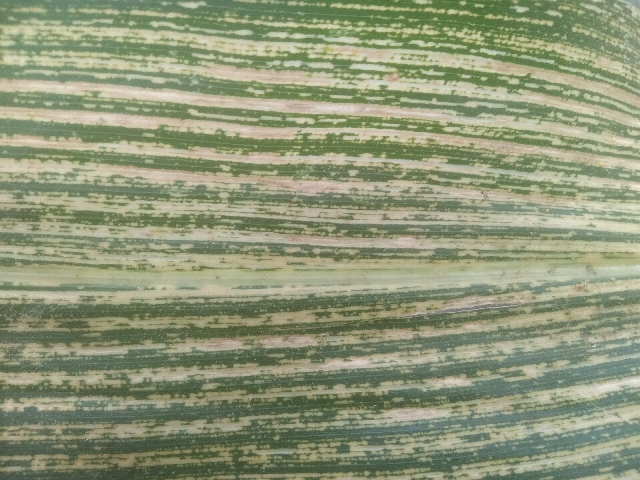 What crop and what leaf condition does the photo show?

maize, maize streak virus
